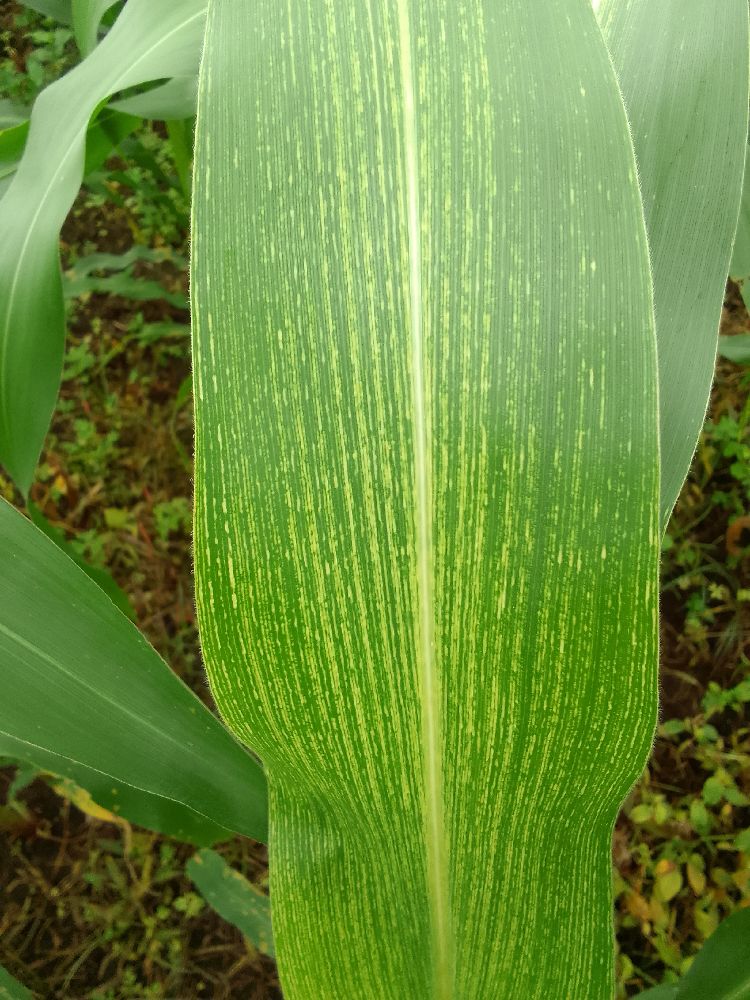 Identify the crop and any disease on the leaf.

maize, maize streak virus
